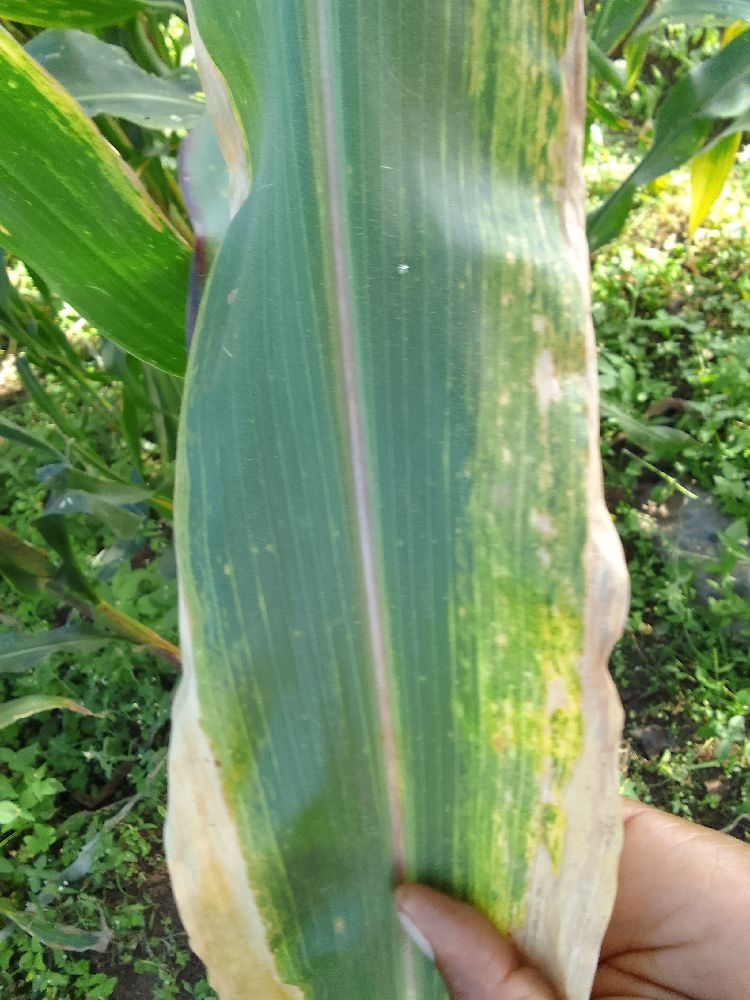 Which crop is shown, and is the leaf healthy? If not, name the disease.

maize, maize lethal necrosis
